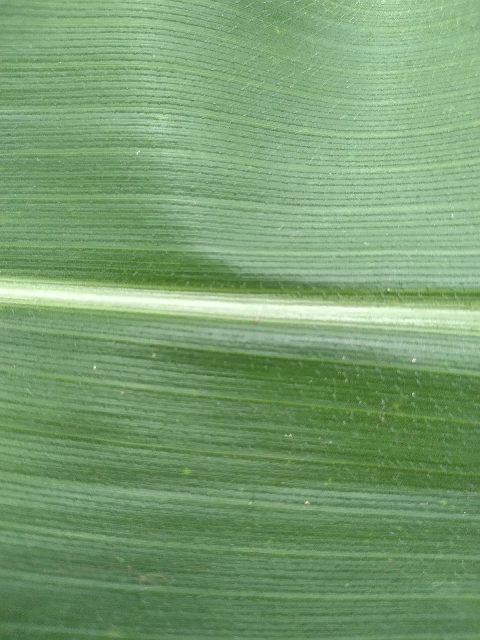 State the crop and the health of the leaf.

maize, healthy
